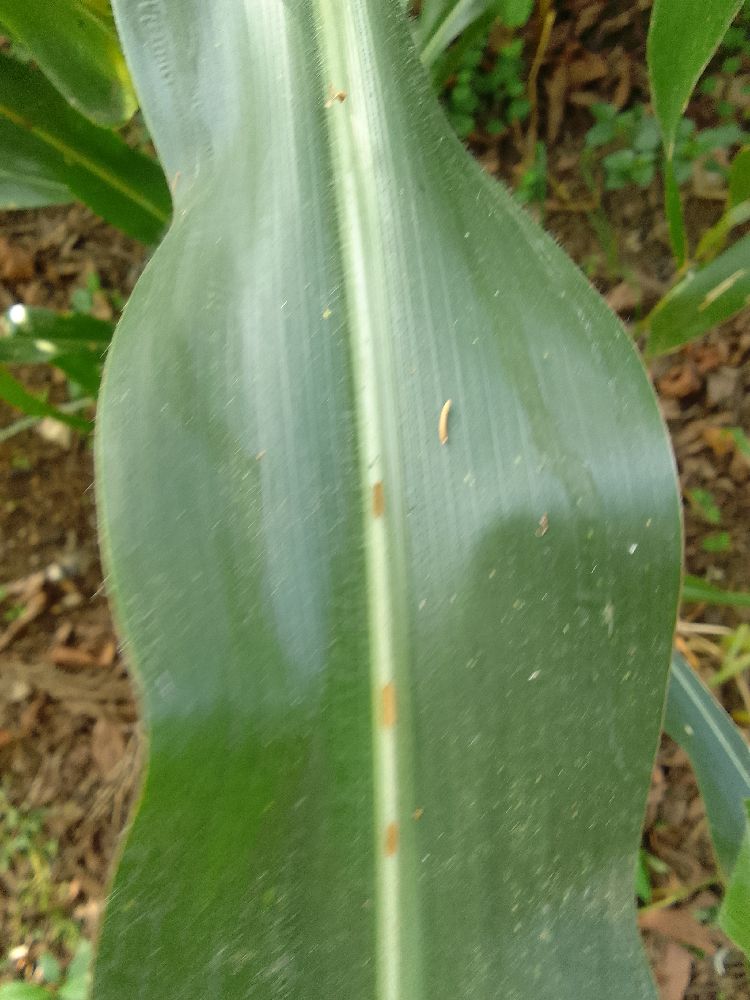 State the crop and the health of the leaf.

maize, healthy
